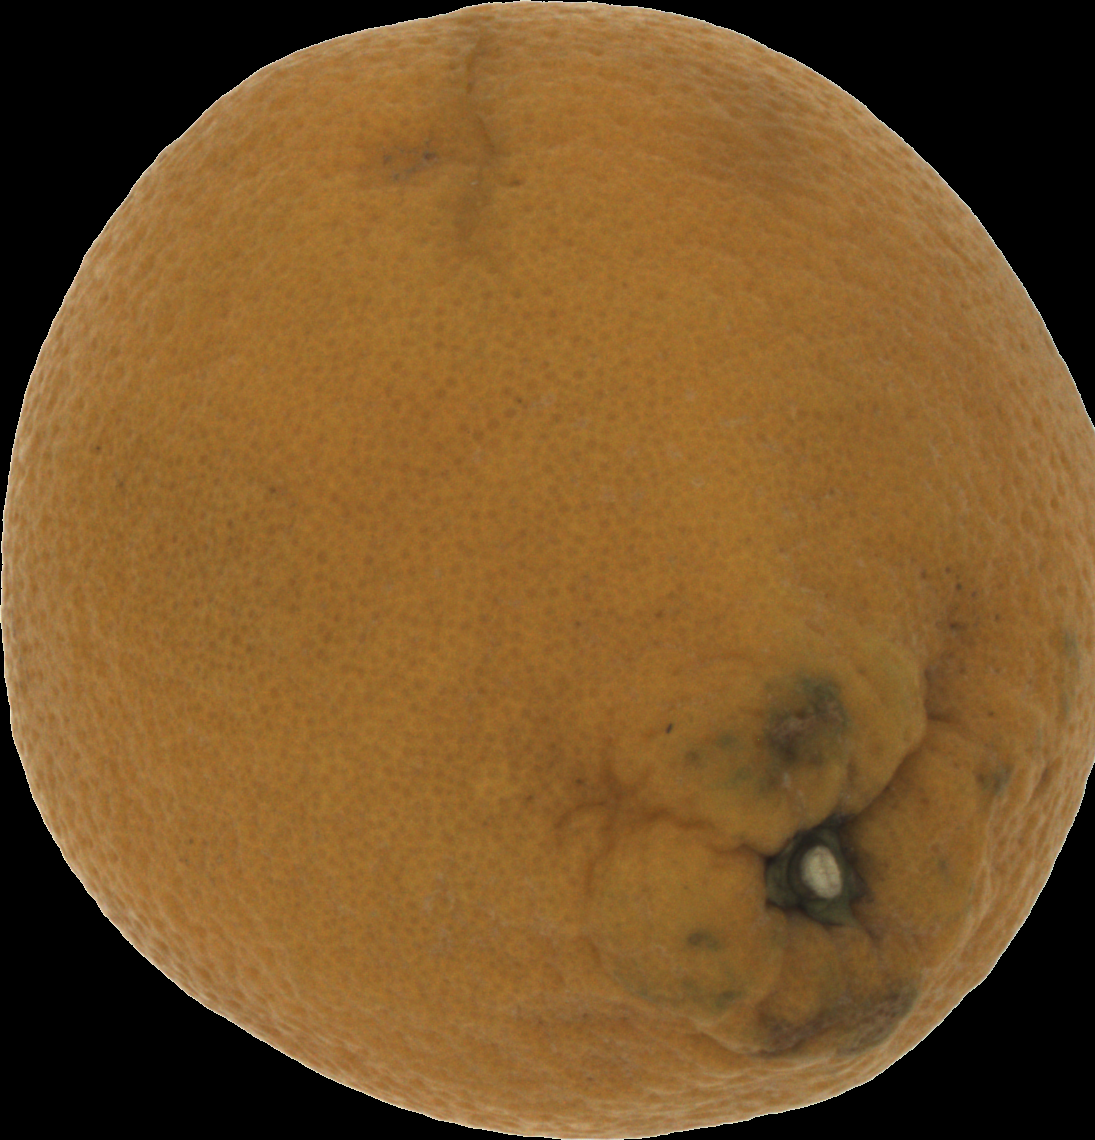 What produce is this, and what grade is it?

orange, bad
